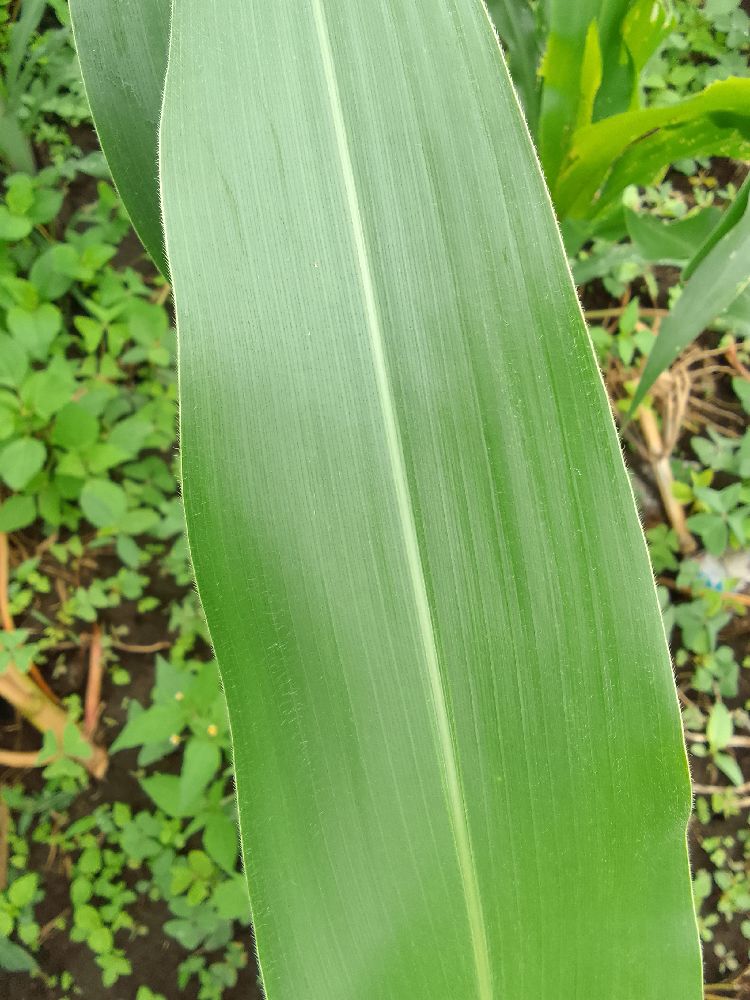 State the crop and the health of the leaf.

maize, healthy
